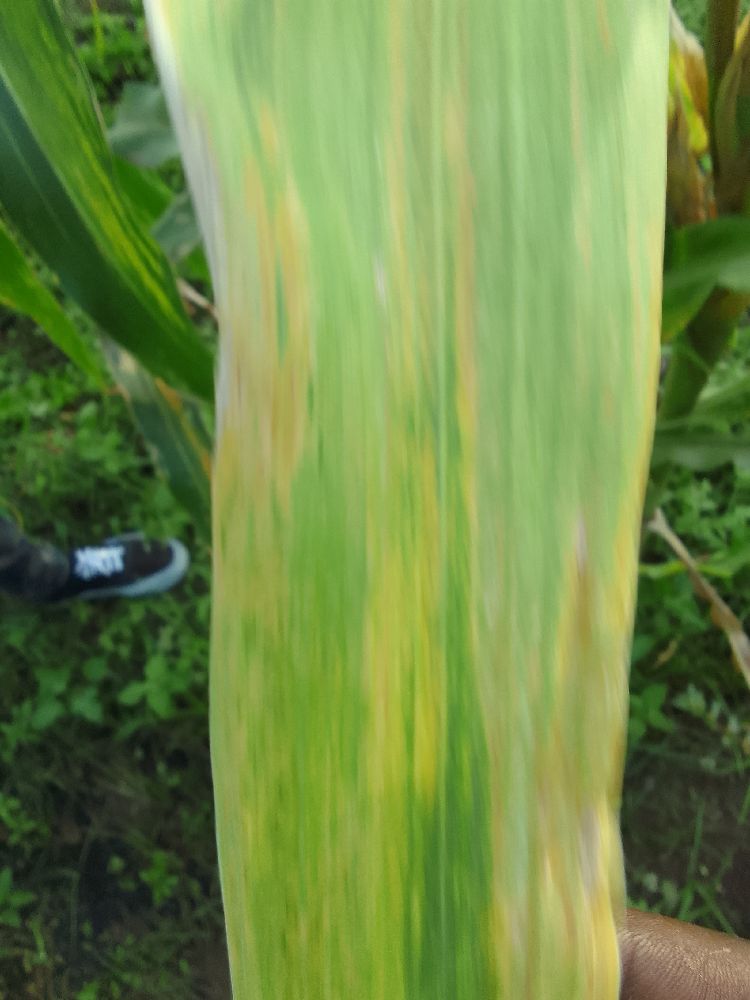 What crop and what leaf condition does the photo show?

maize, maize lethal necrosis
